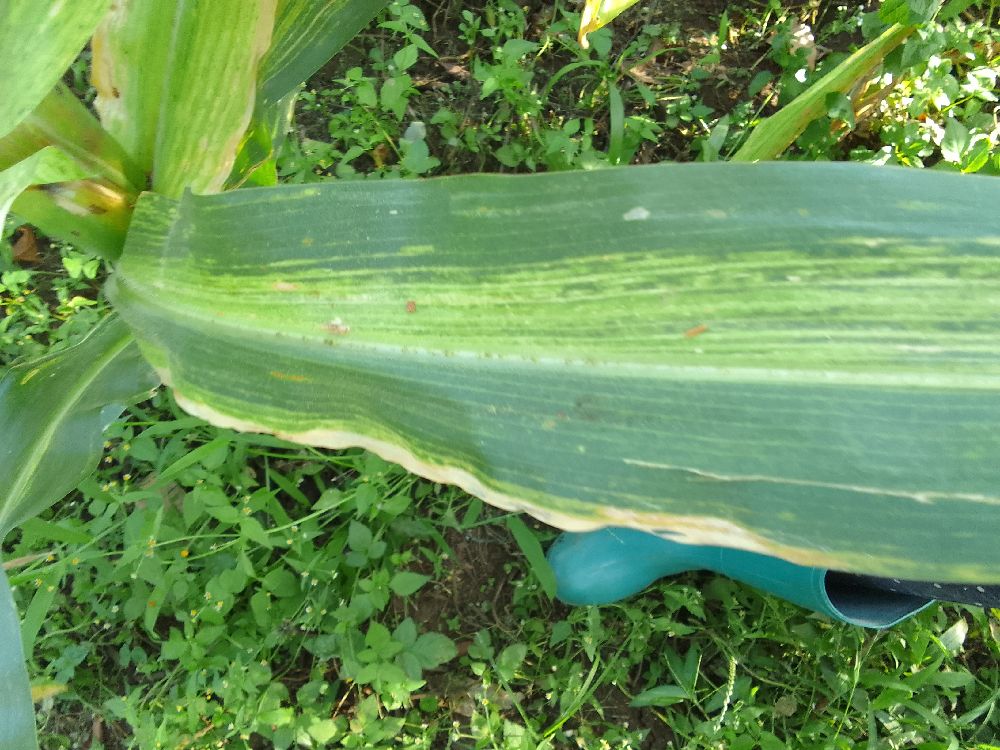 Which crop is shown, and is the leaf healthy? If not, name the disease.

maize, maize lethal necrosis
